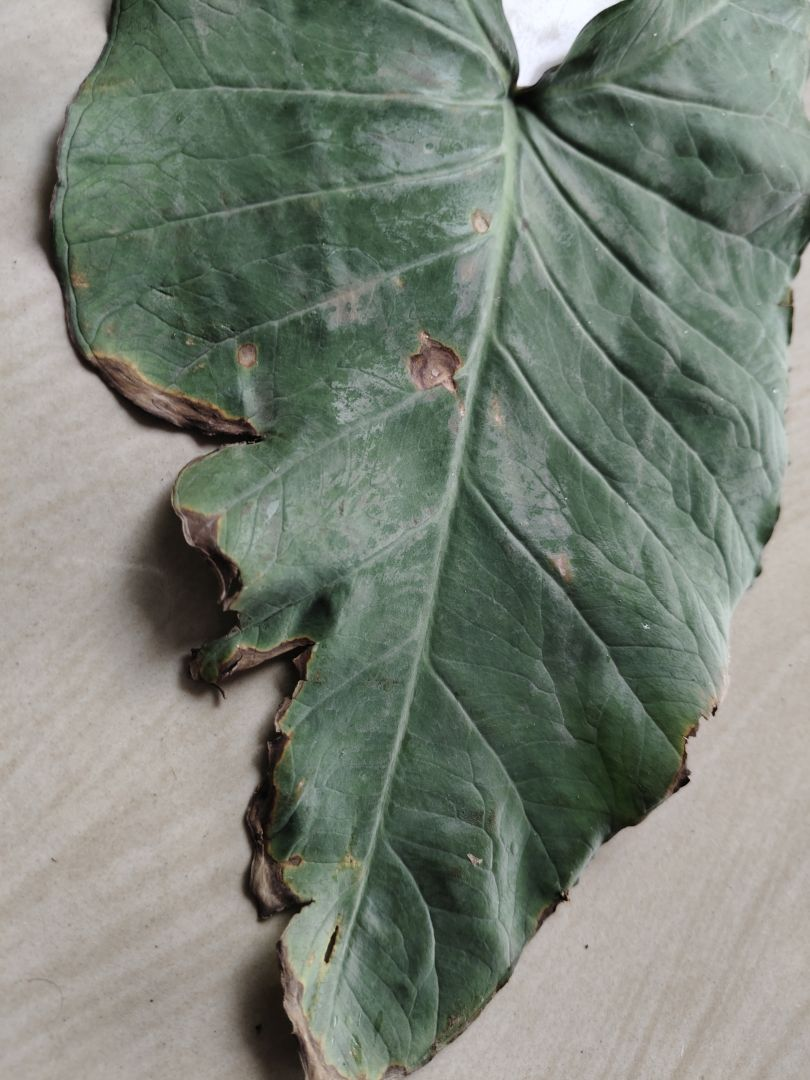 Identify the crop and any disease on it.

taro, leaf blight
